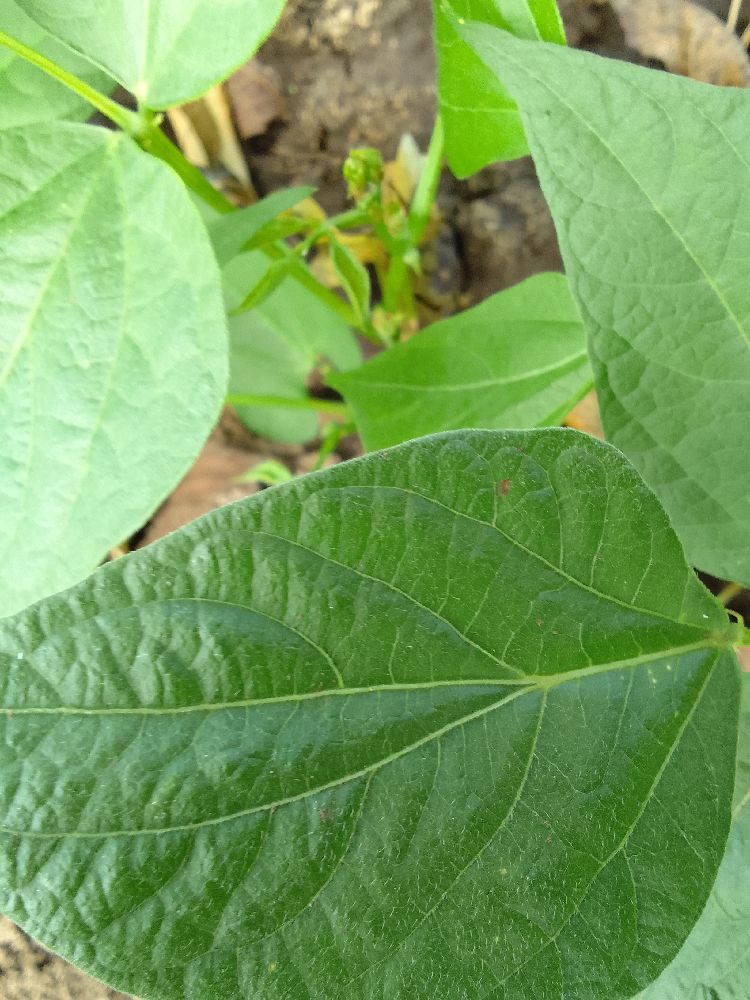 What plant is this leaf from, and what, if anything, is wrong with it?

common bean, healthy
